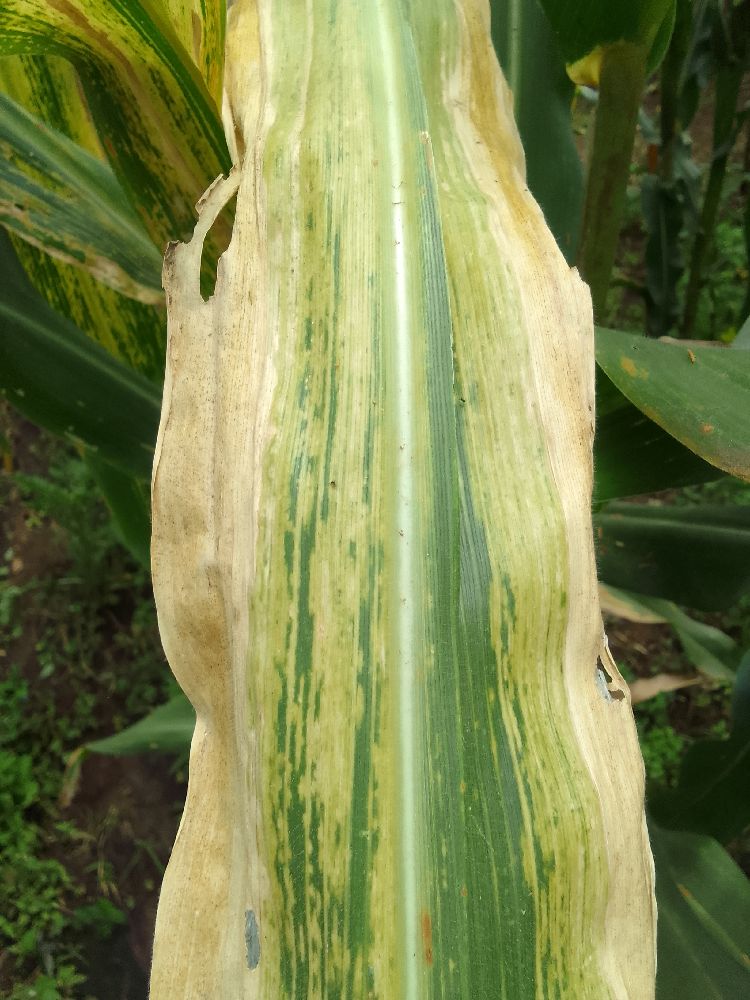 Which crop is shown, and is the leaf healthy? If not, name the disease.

maize, maize lethal necrosis
